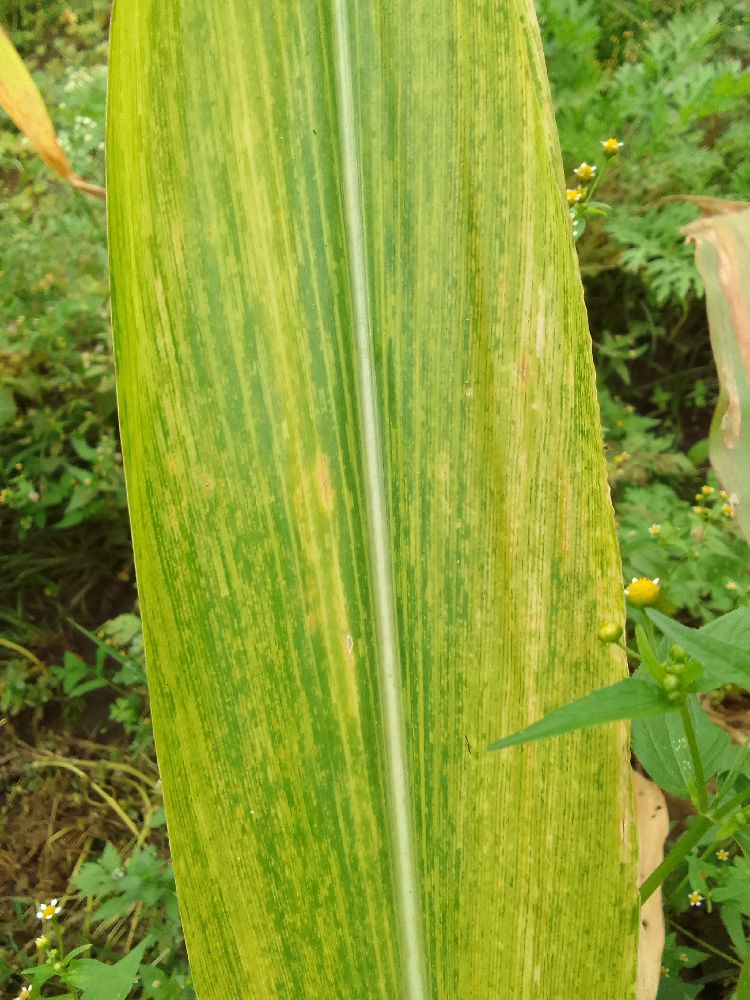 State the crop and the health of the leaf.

maize, maize lethal necrosis
